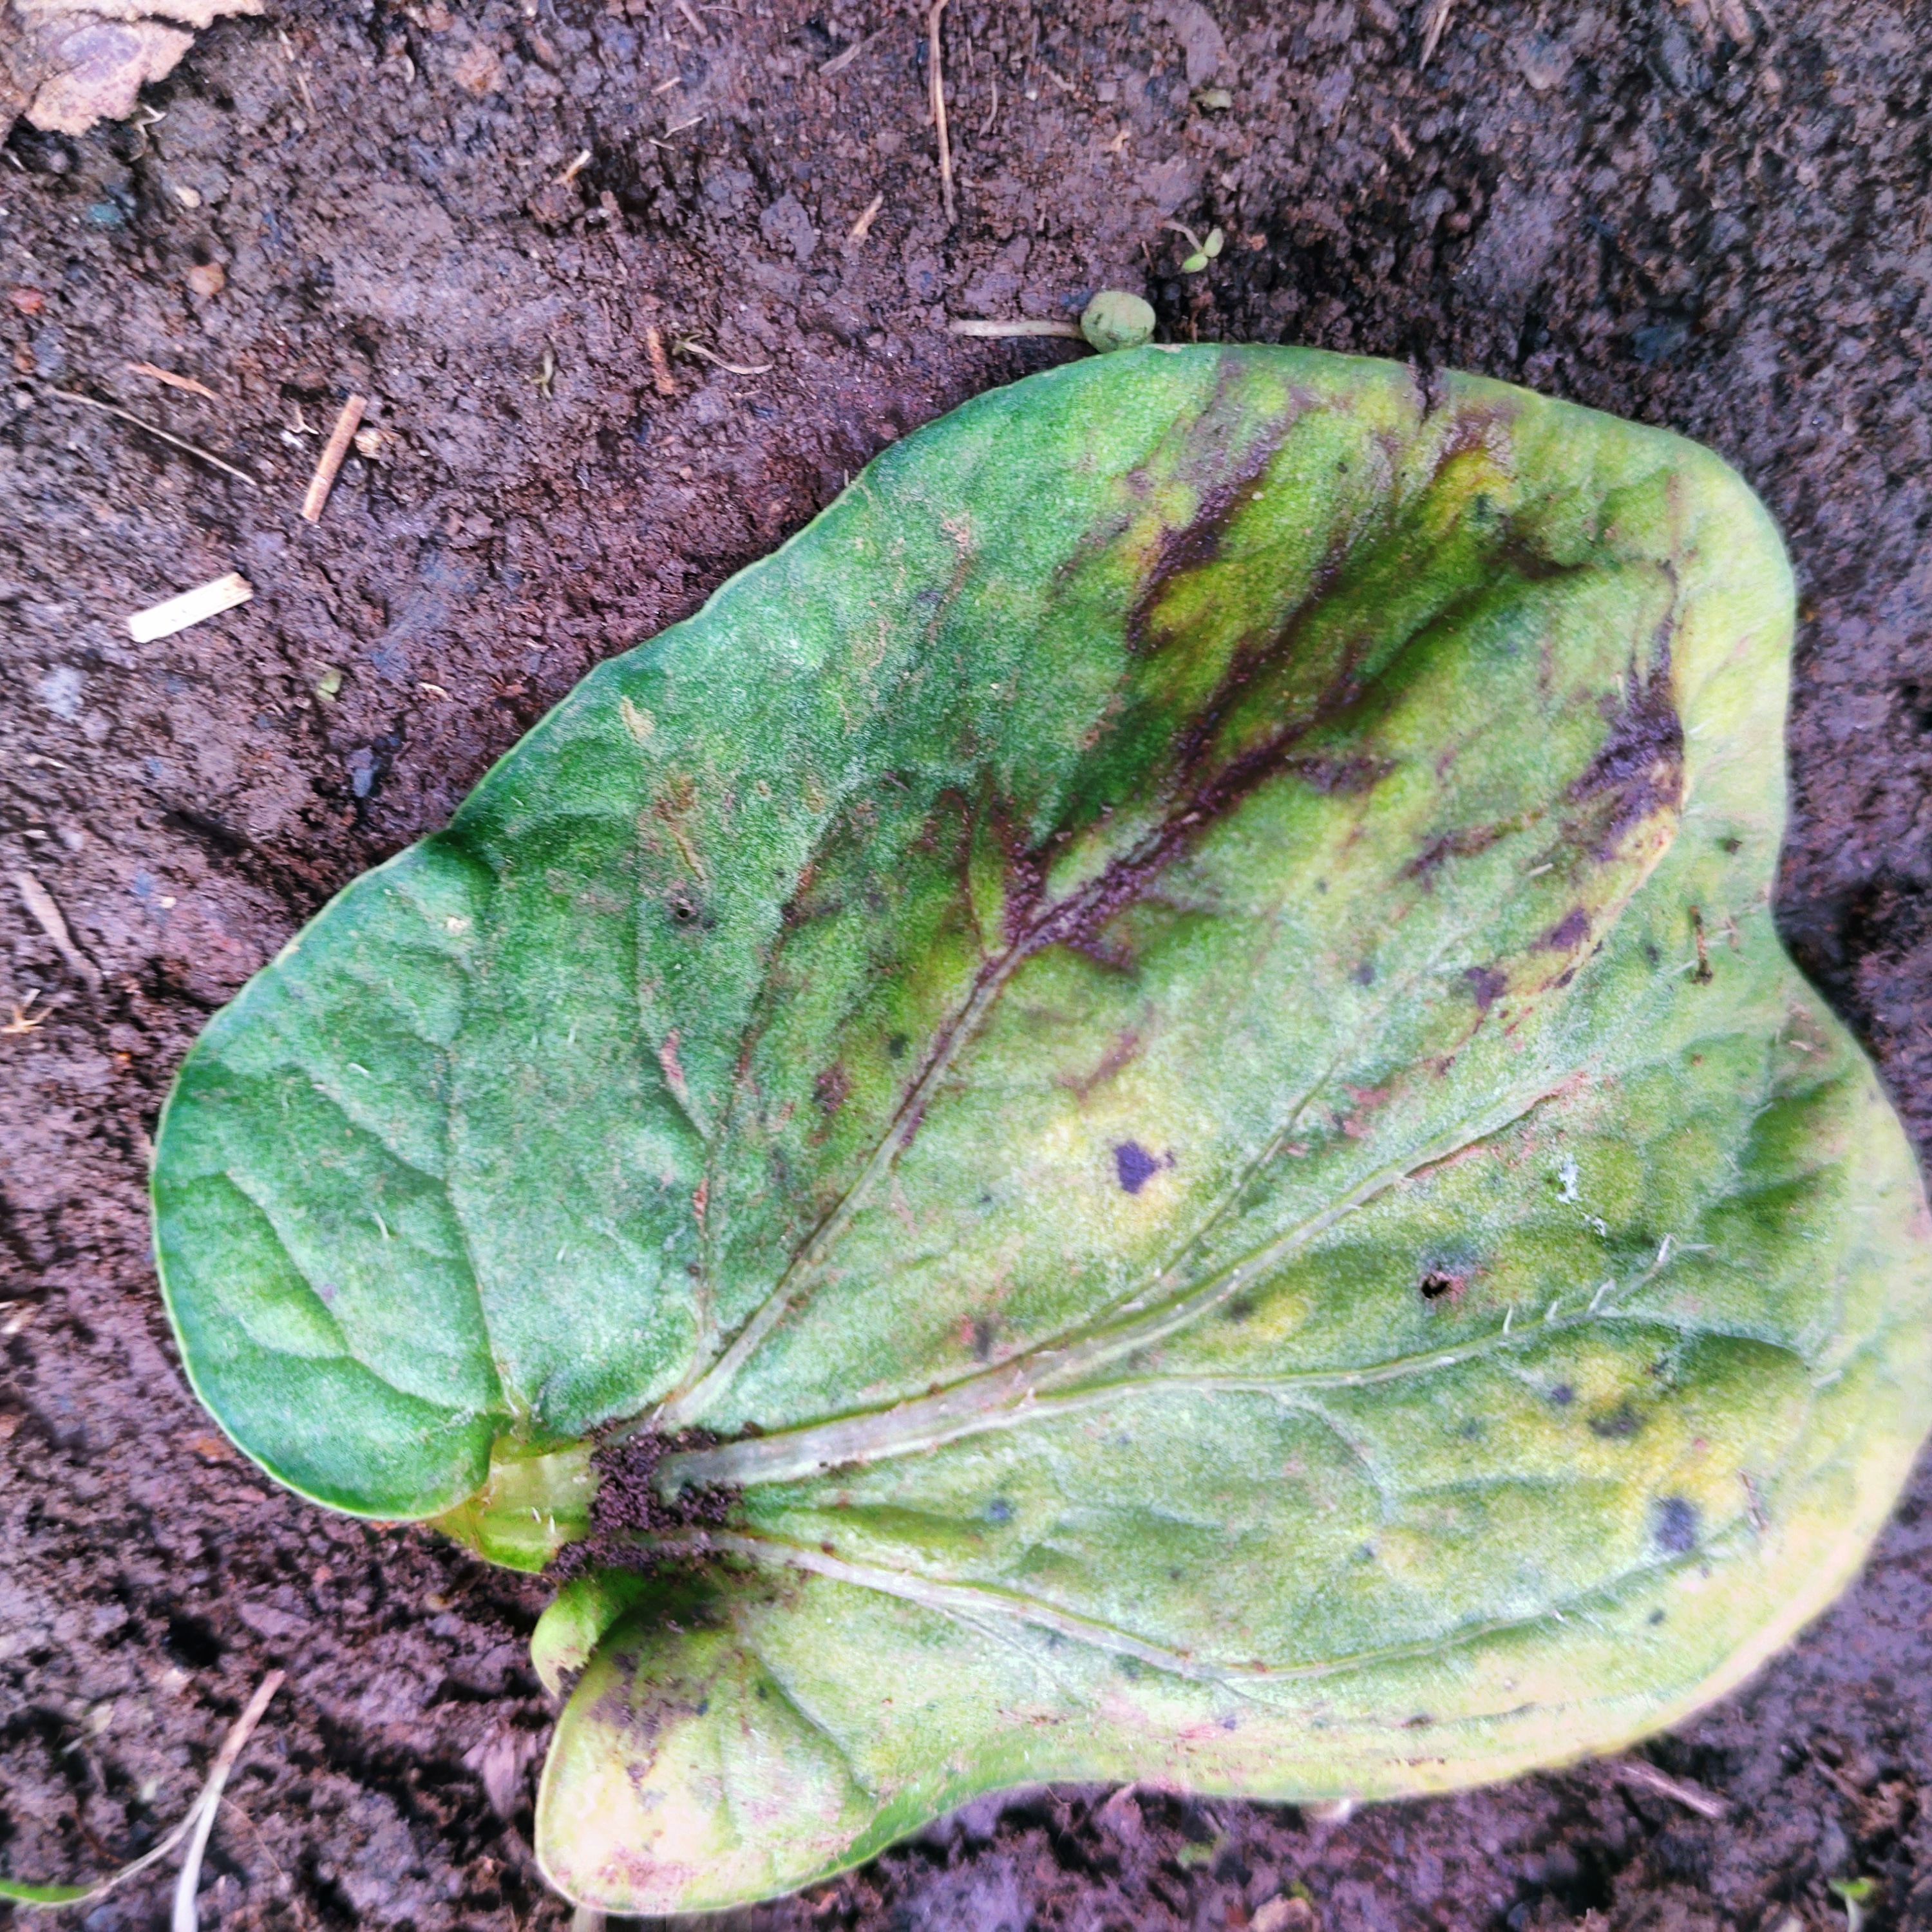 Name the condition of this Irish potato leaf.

late blight
